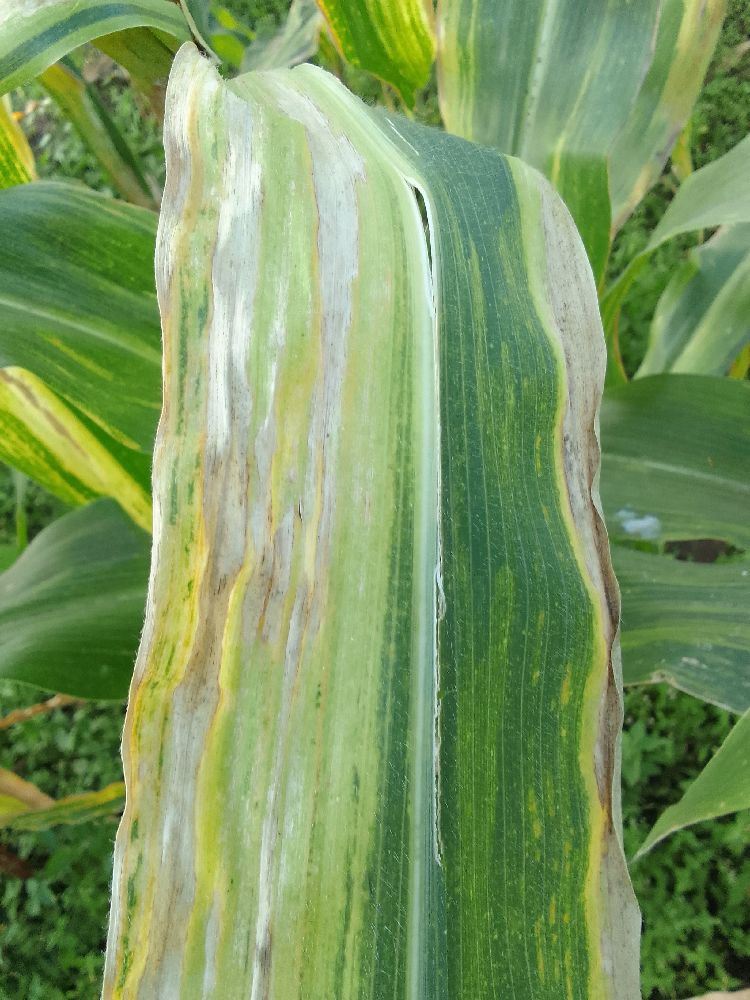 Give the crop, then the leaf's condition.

maize, maize lethal necrosis
